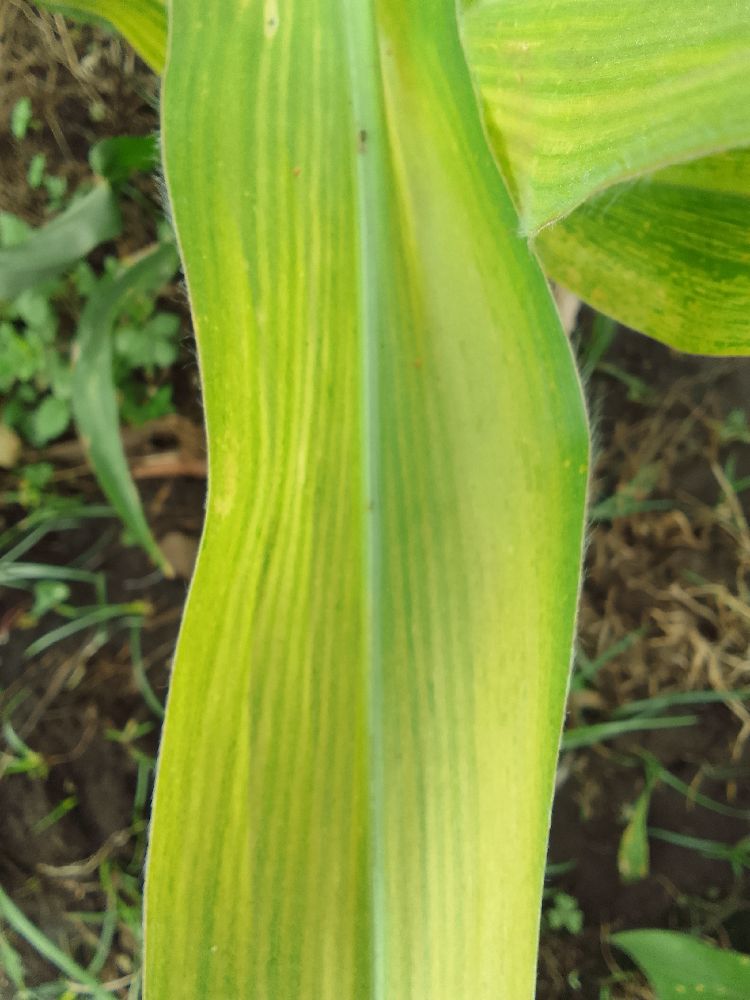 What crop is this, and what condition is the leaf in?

maize, maize lethal necrosis
